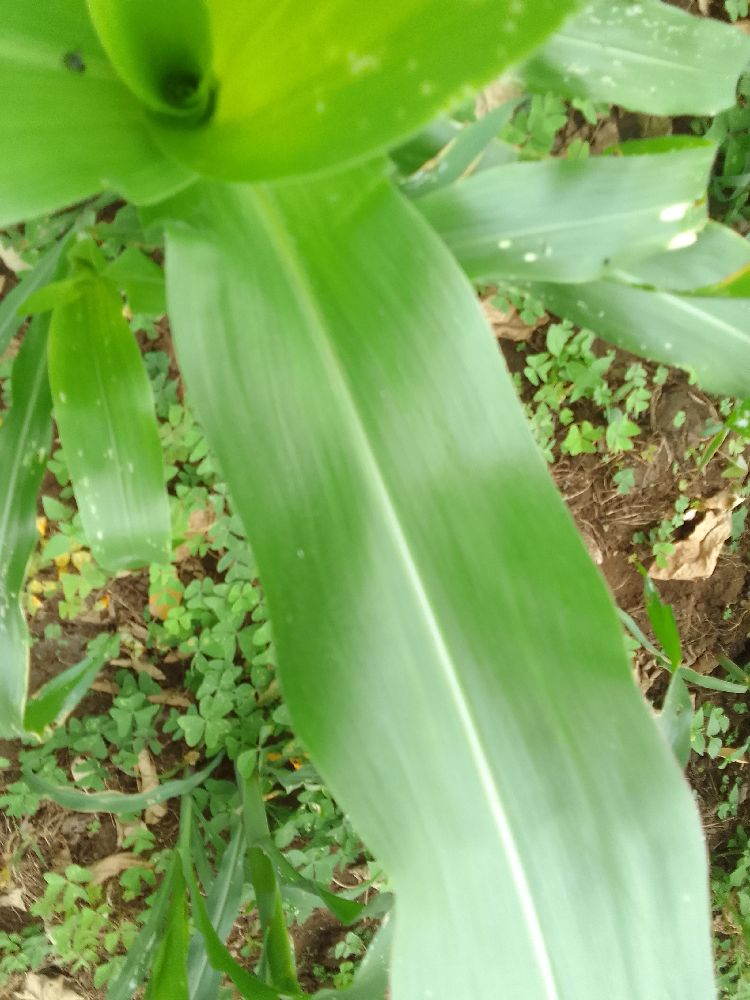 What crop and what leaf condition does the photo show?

maize, healthy
